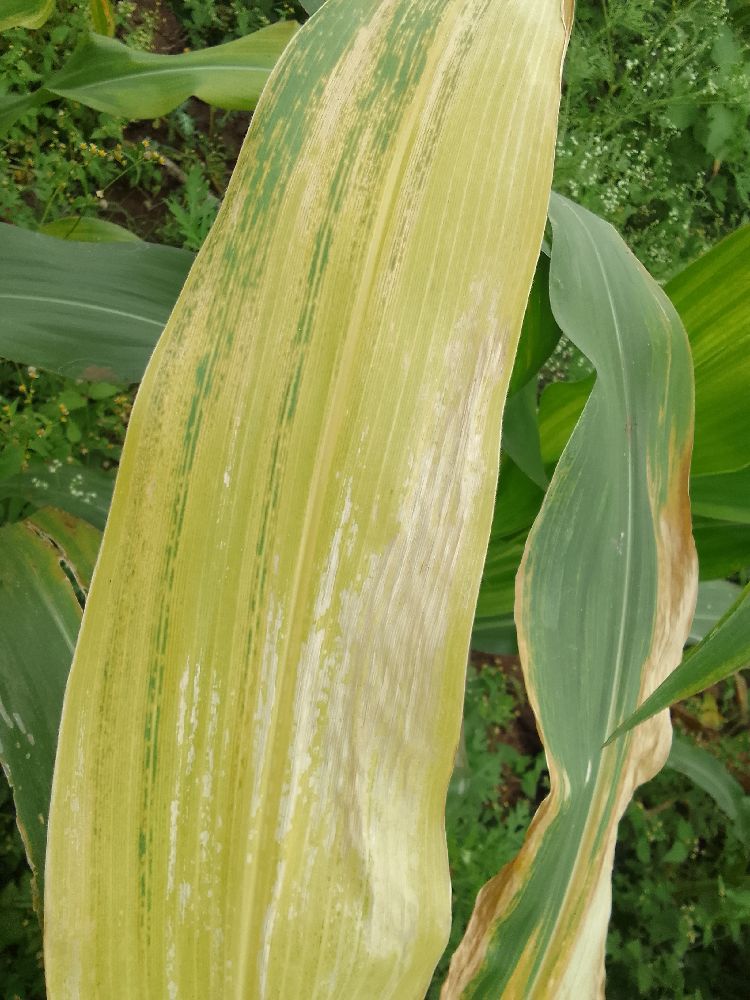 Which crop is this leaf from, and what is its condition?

maize, maize lethal necrosis
